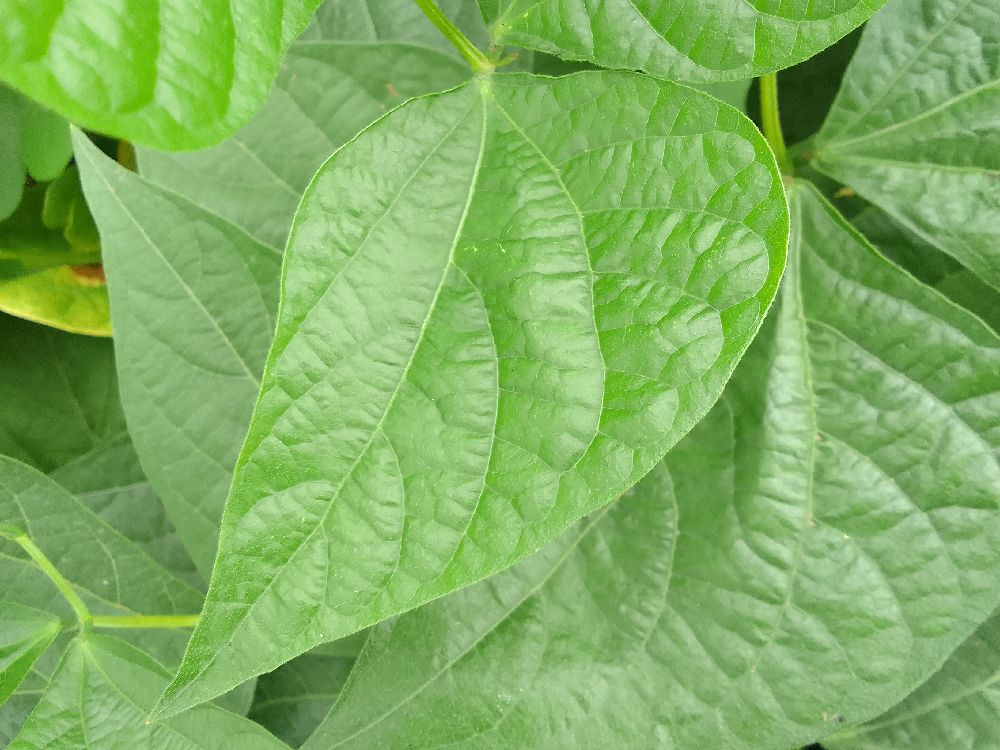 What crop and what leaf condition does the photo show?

common bean, healthy
